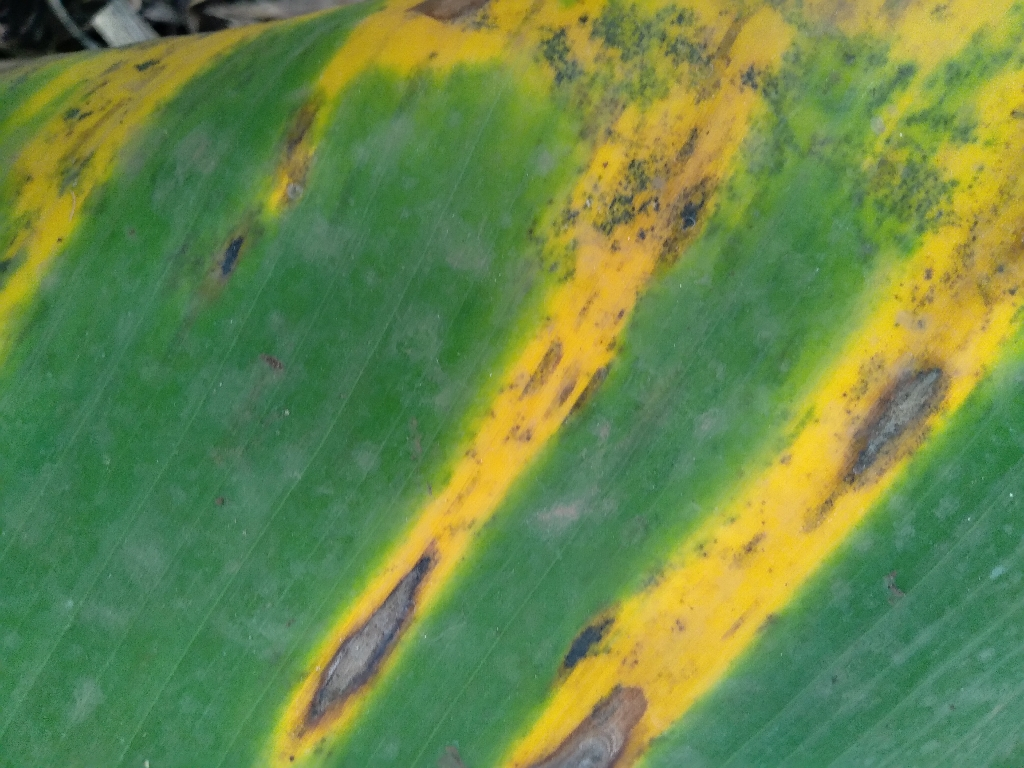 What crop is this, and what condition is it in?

banana, black sigatoka
